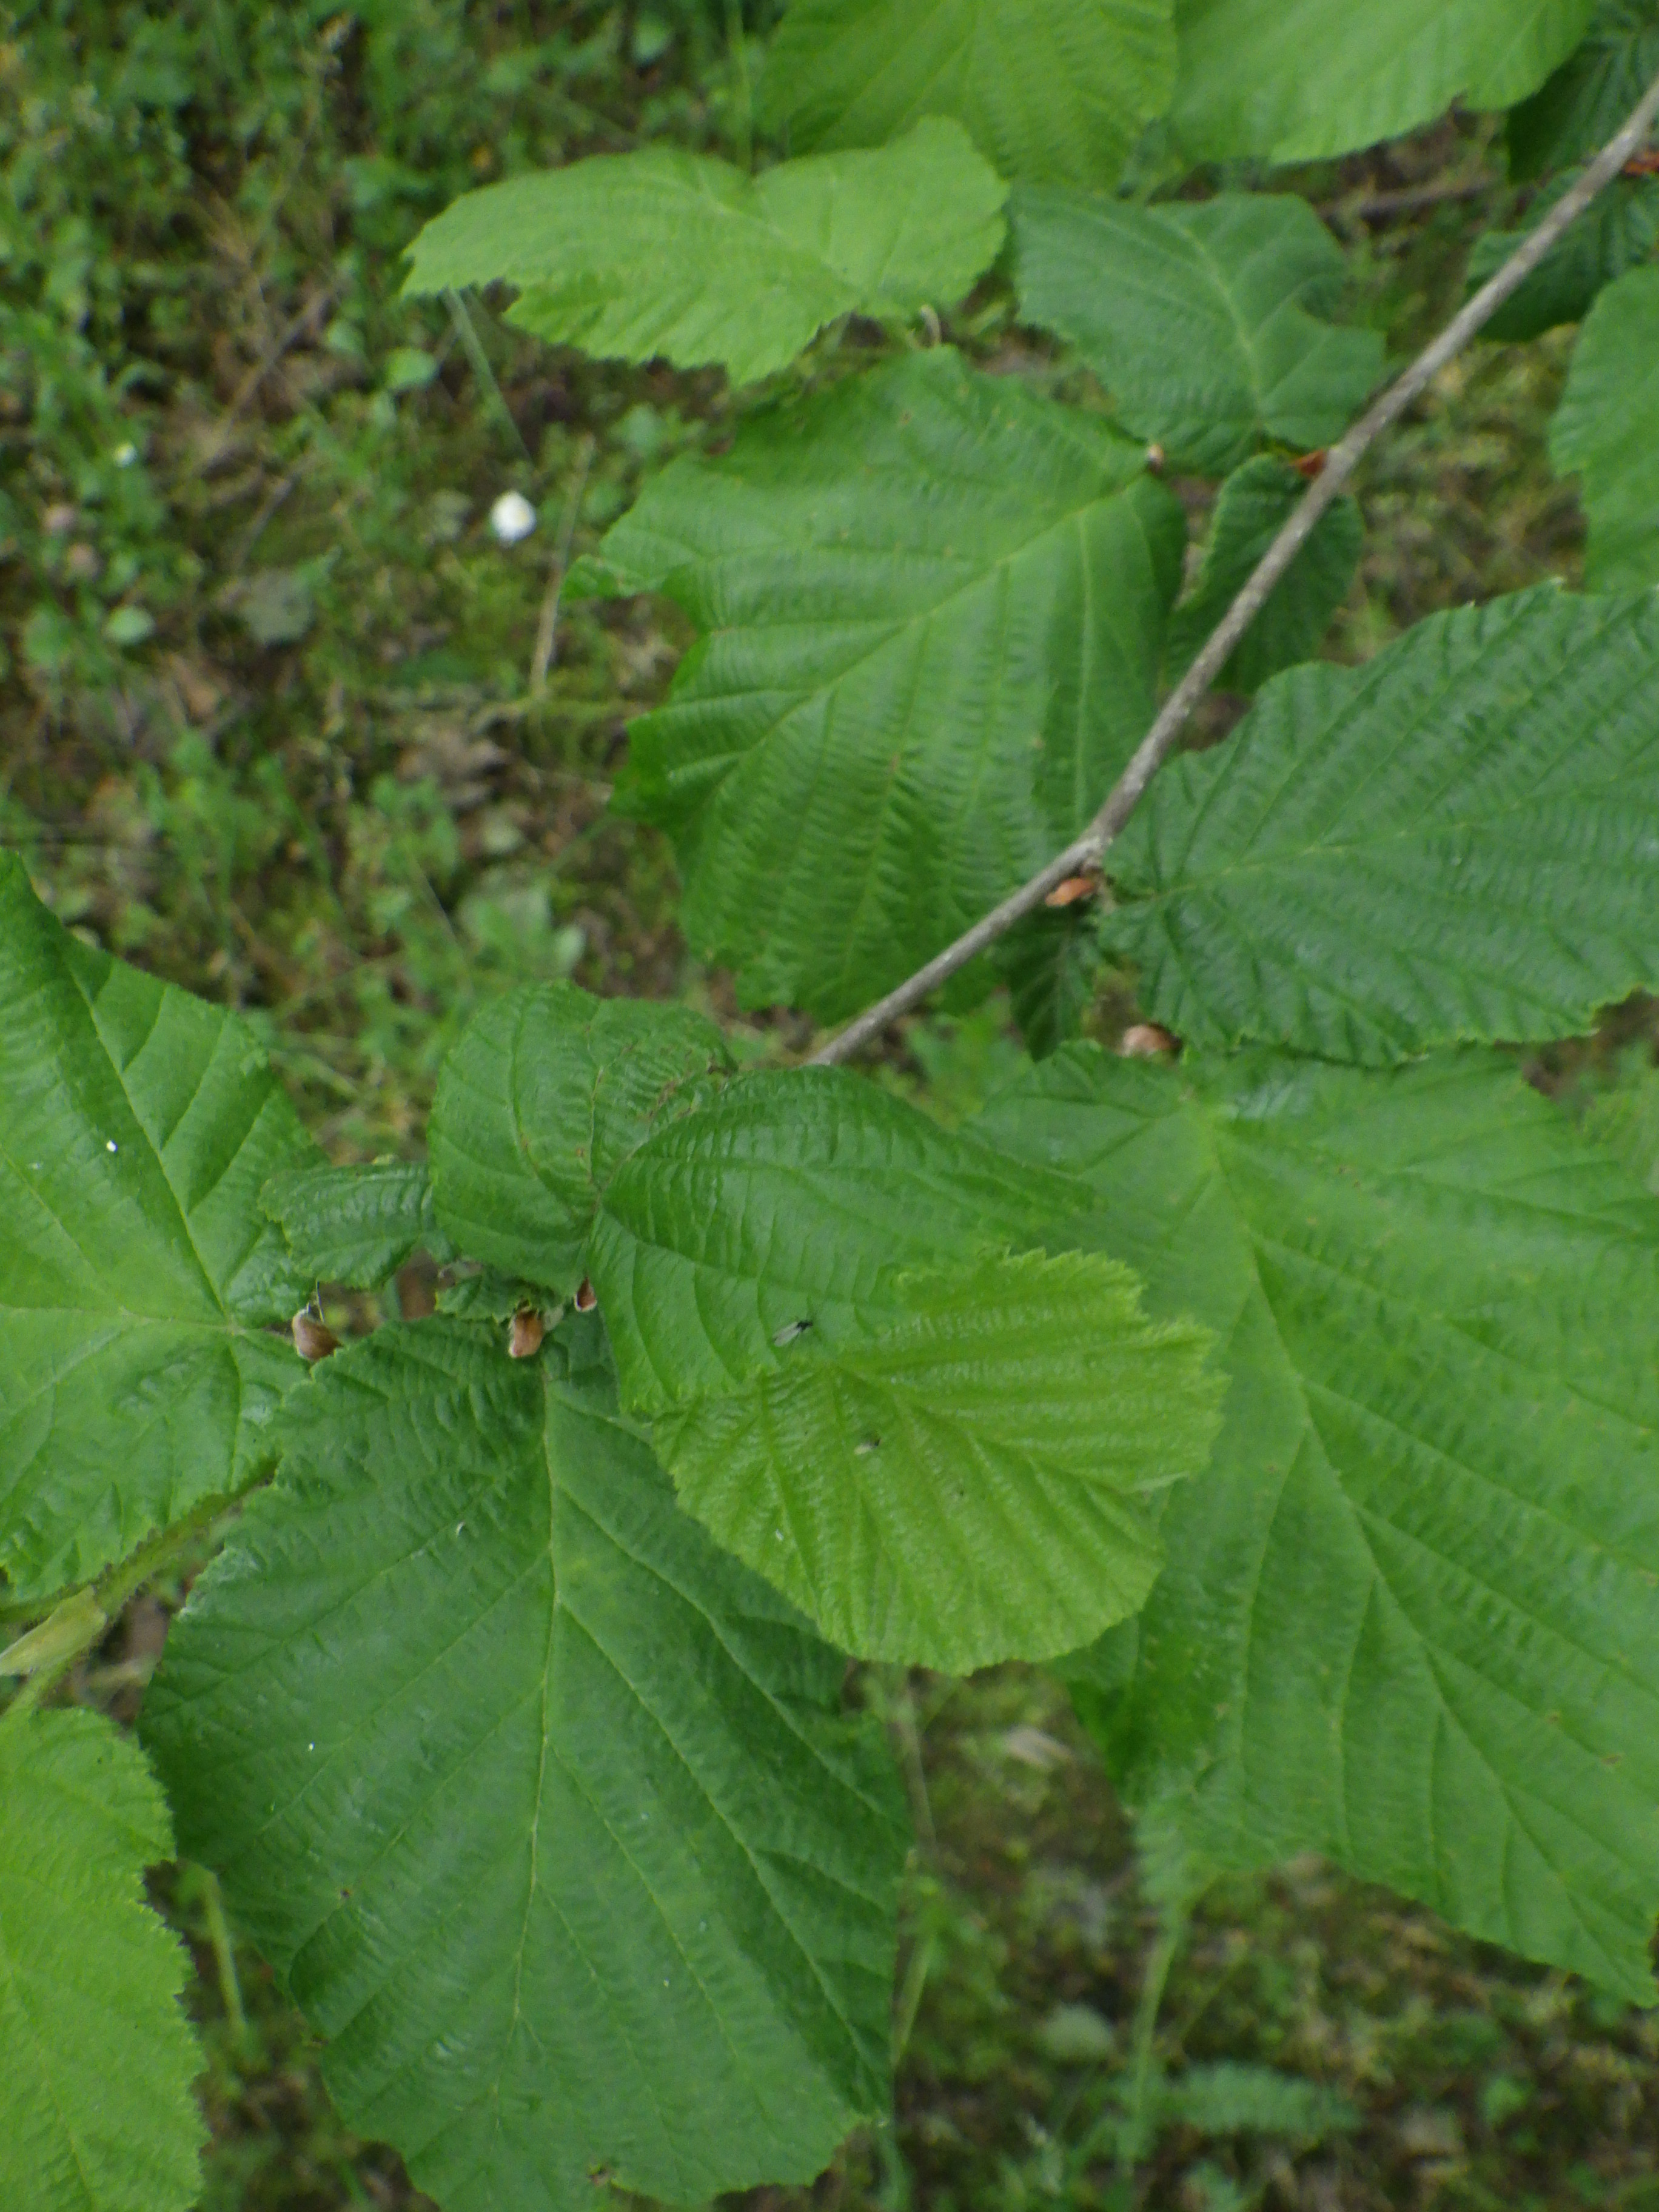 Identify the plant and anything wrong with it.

hazel, healthy
